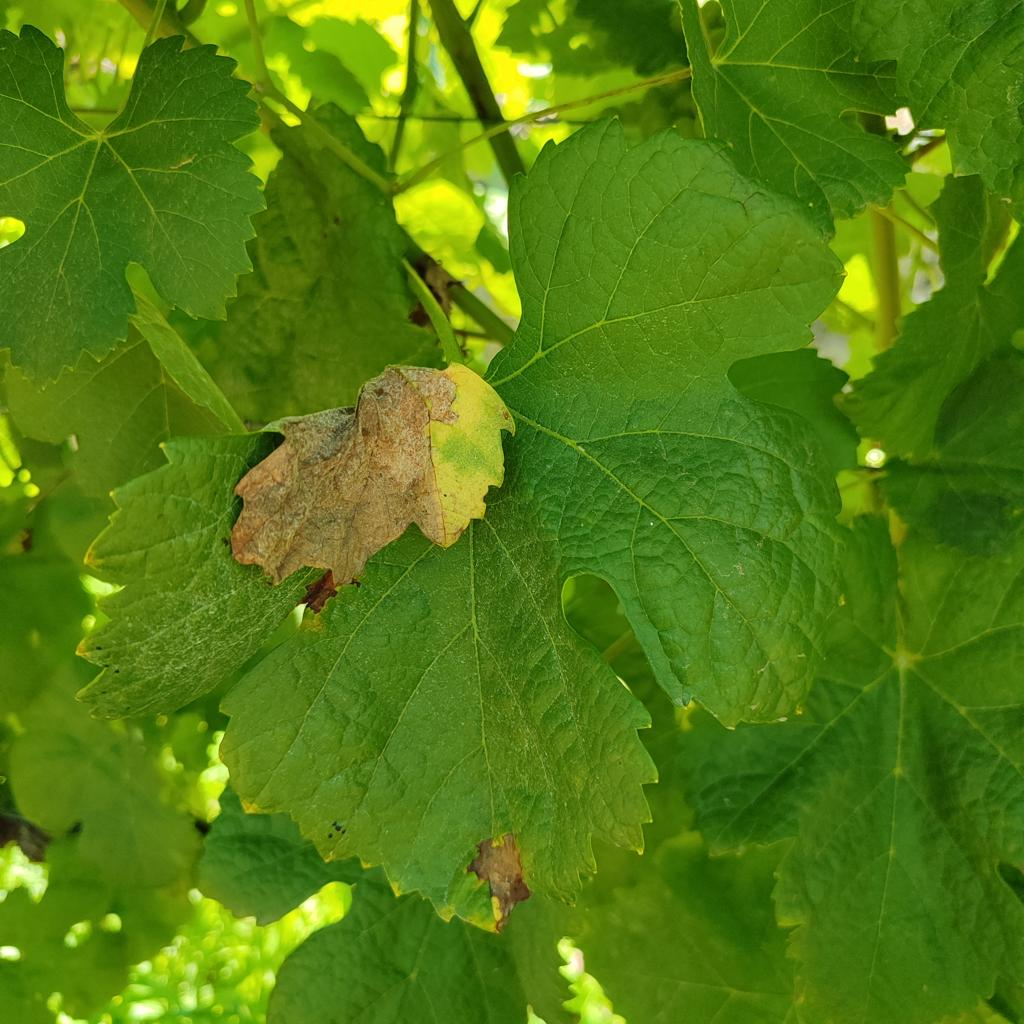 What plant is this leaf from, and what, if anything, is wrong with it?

grapevine, downy mildew
